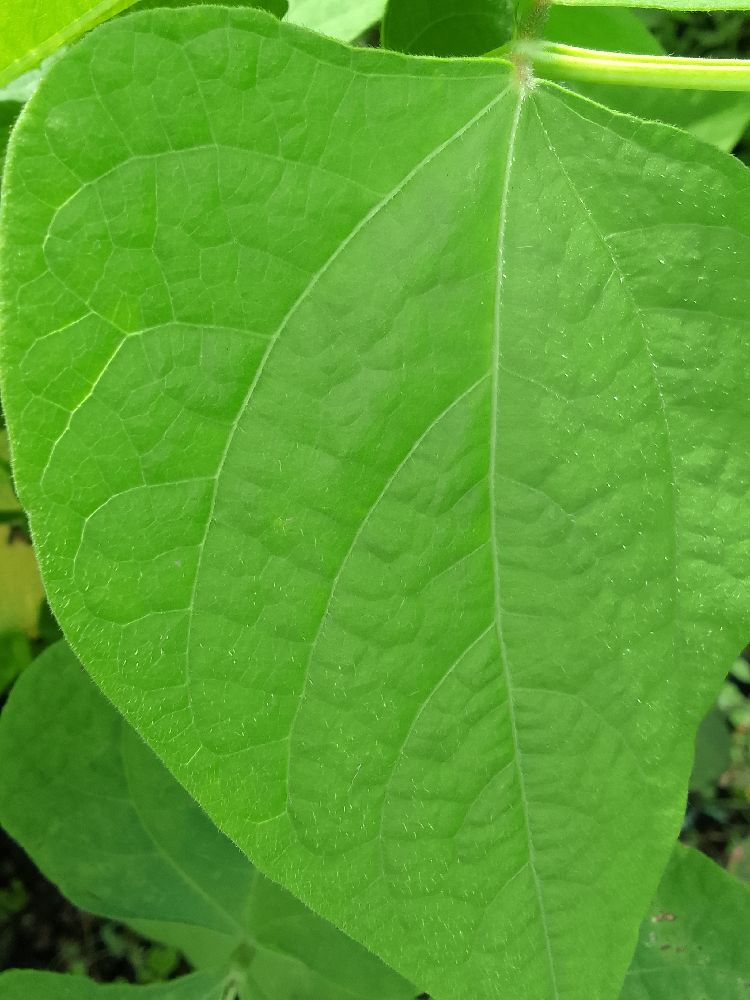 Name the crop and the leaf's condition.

common bean, healthy
